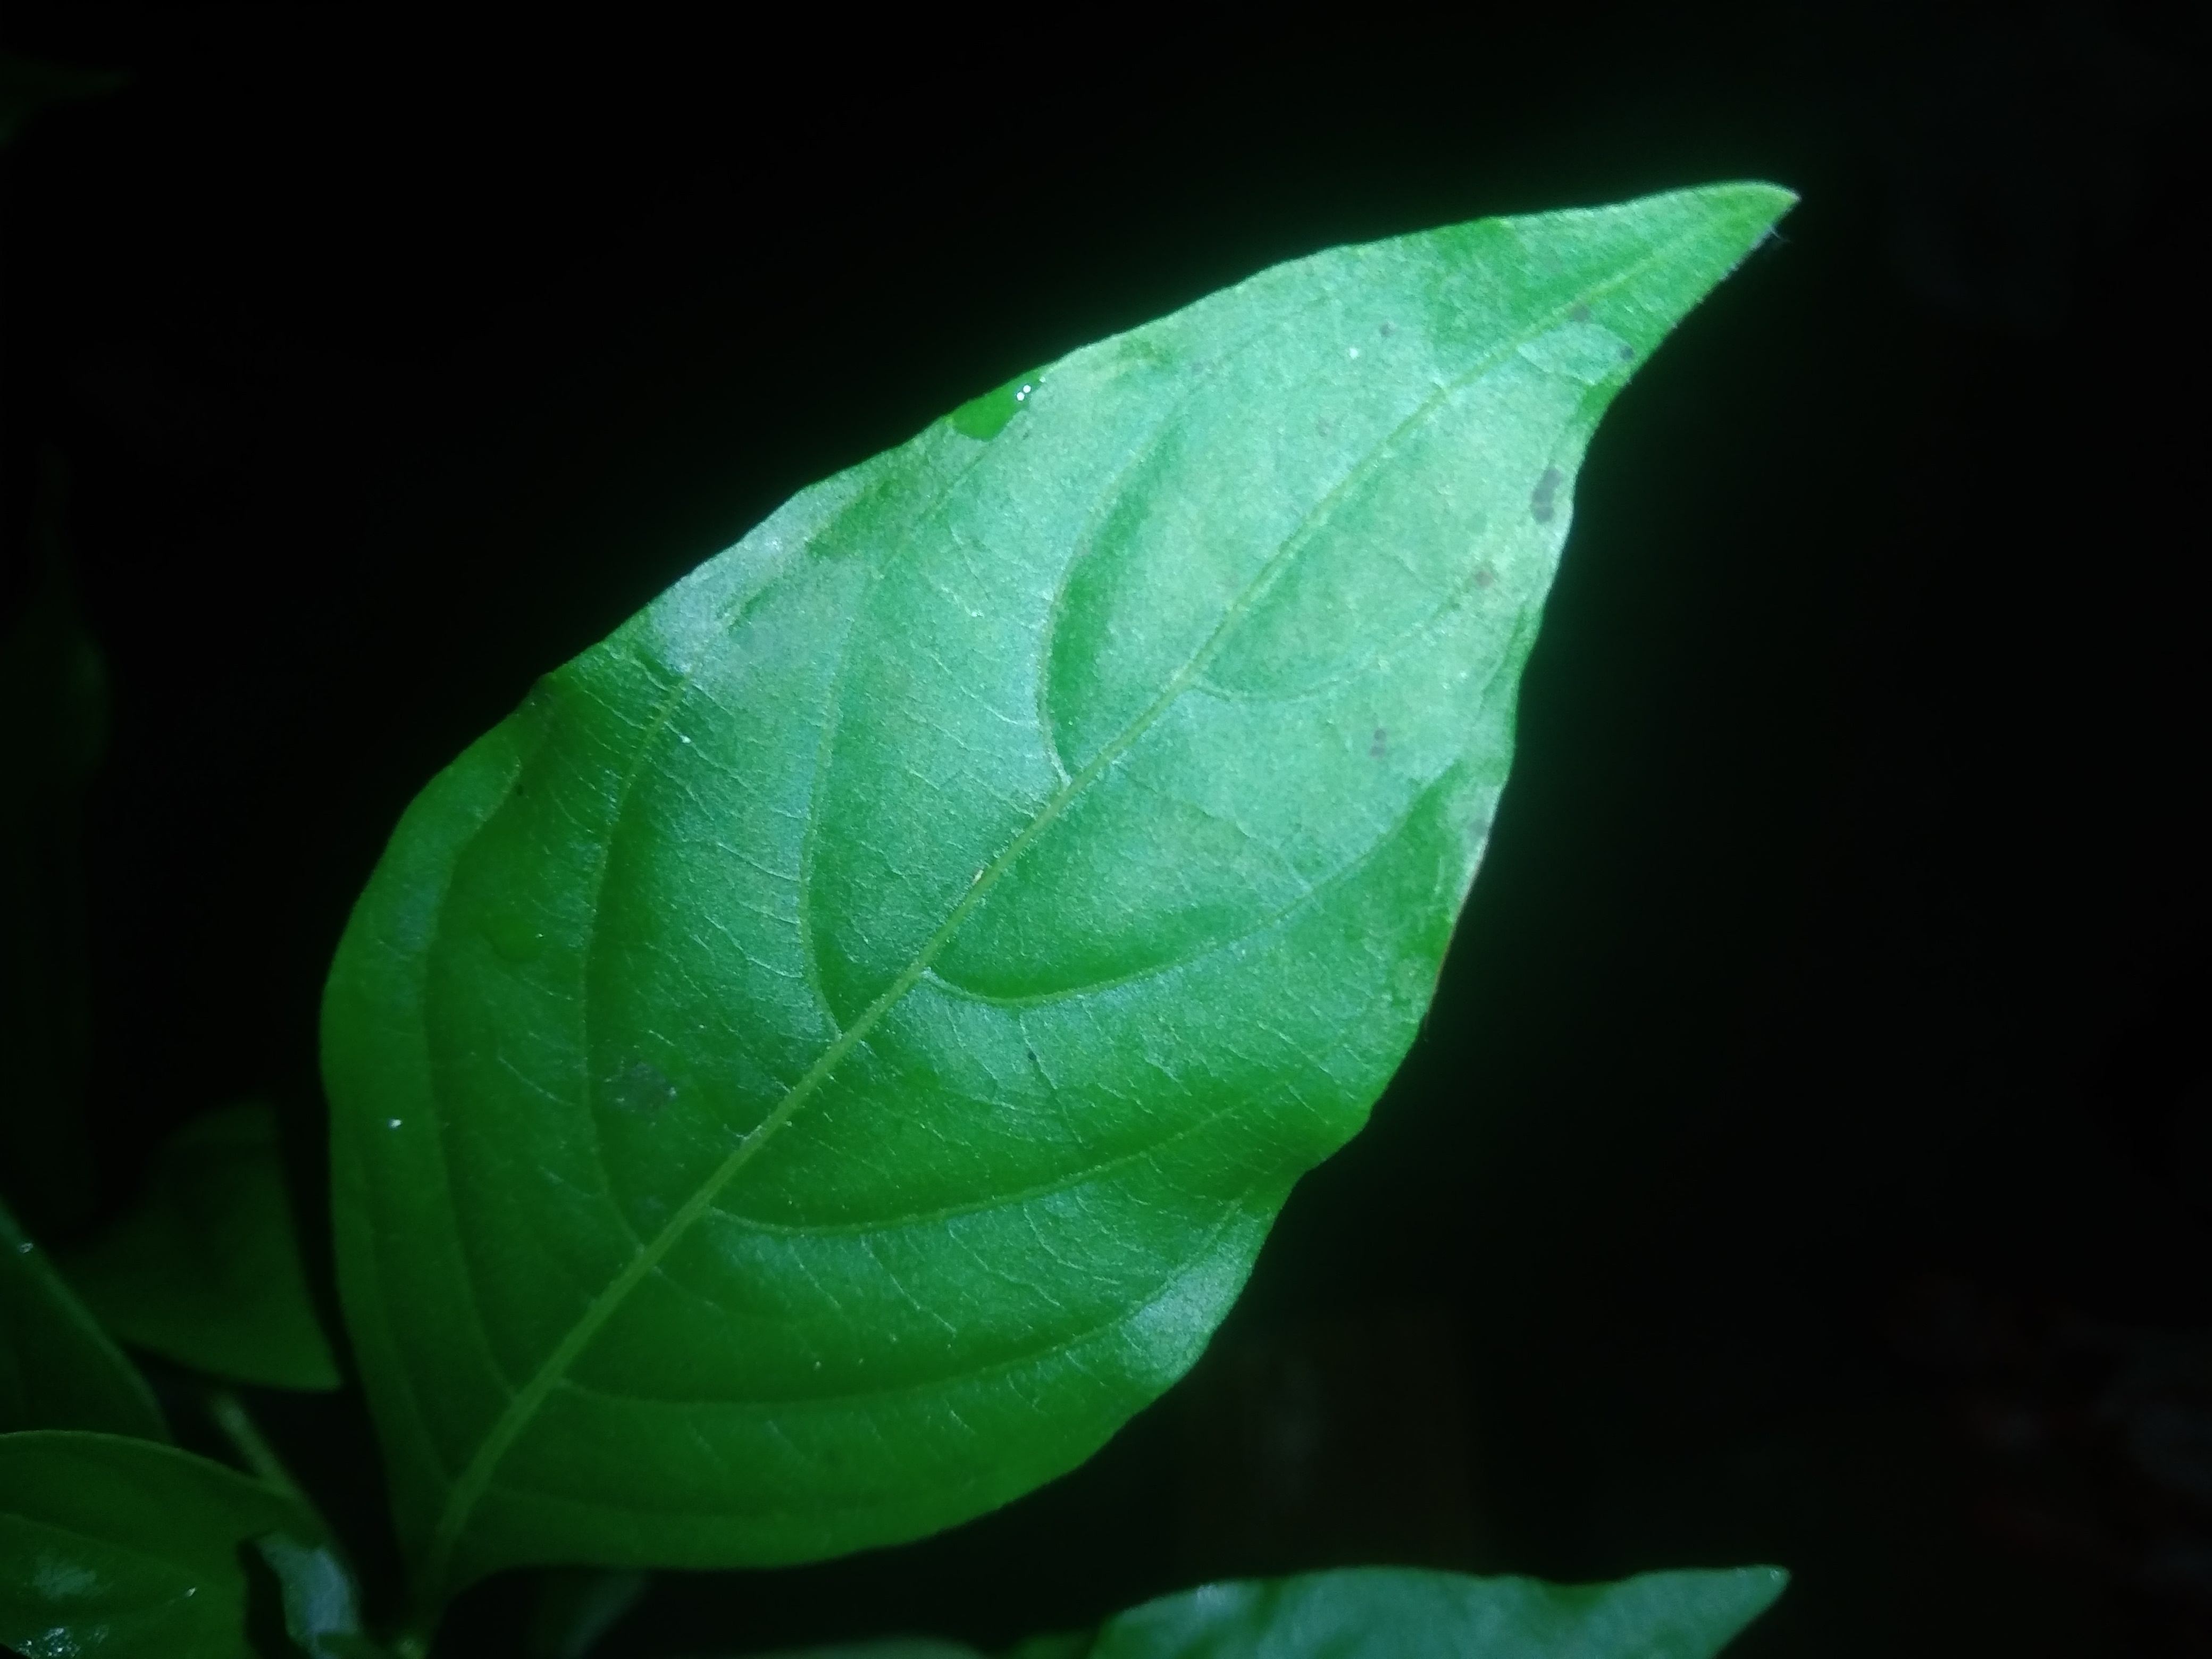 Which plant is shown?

vasaka
